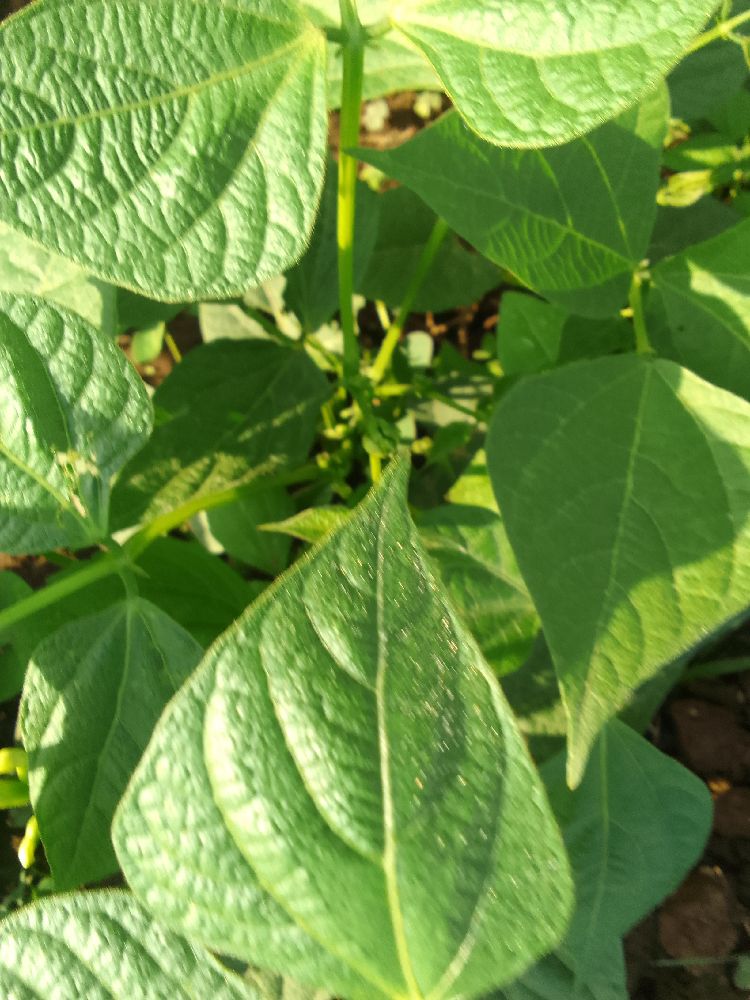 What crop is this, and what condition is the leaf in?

common bean, healthy
